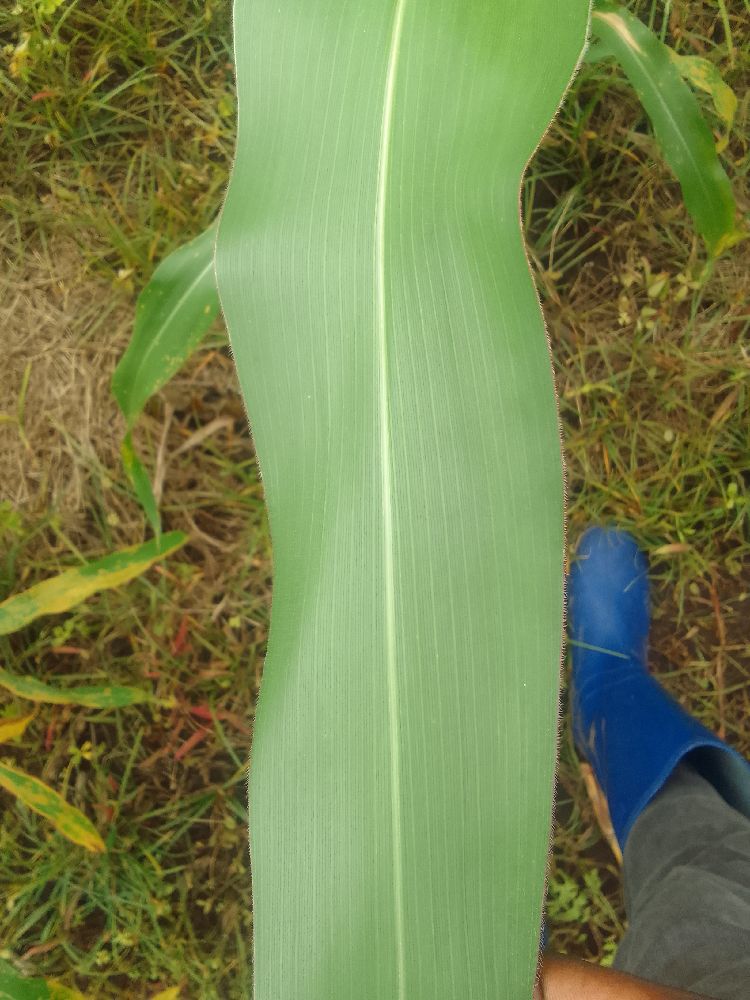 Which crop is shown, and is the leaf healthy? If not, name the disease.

maize, healthy
